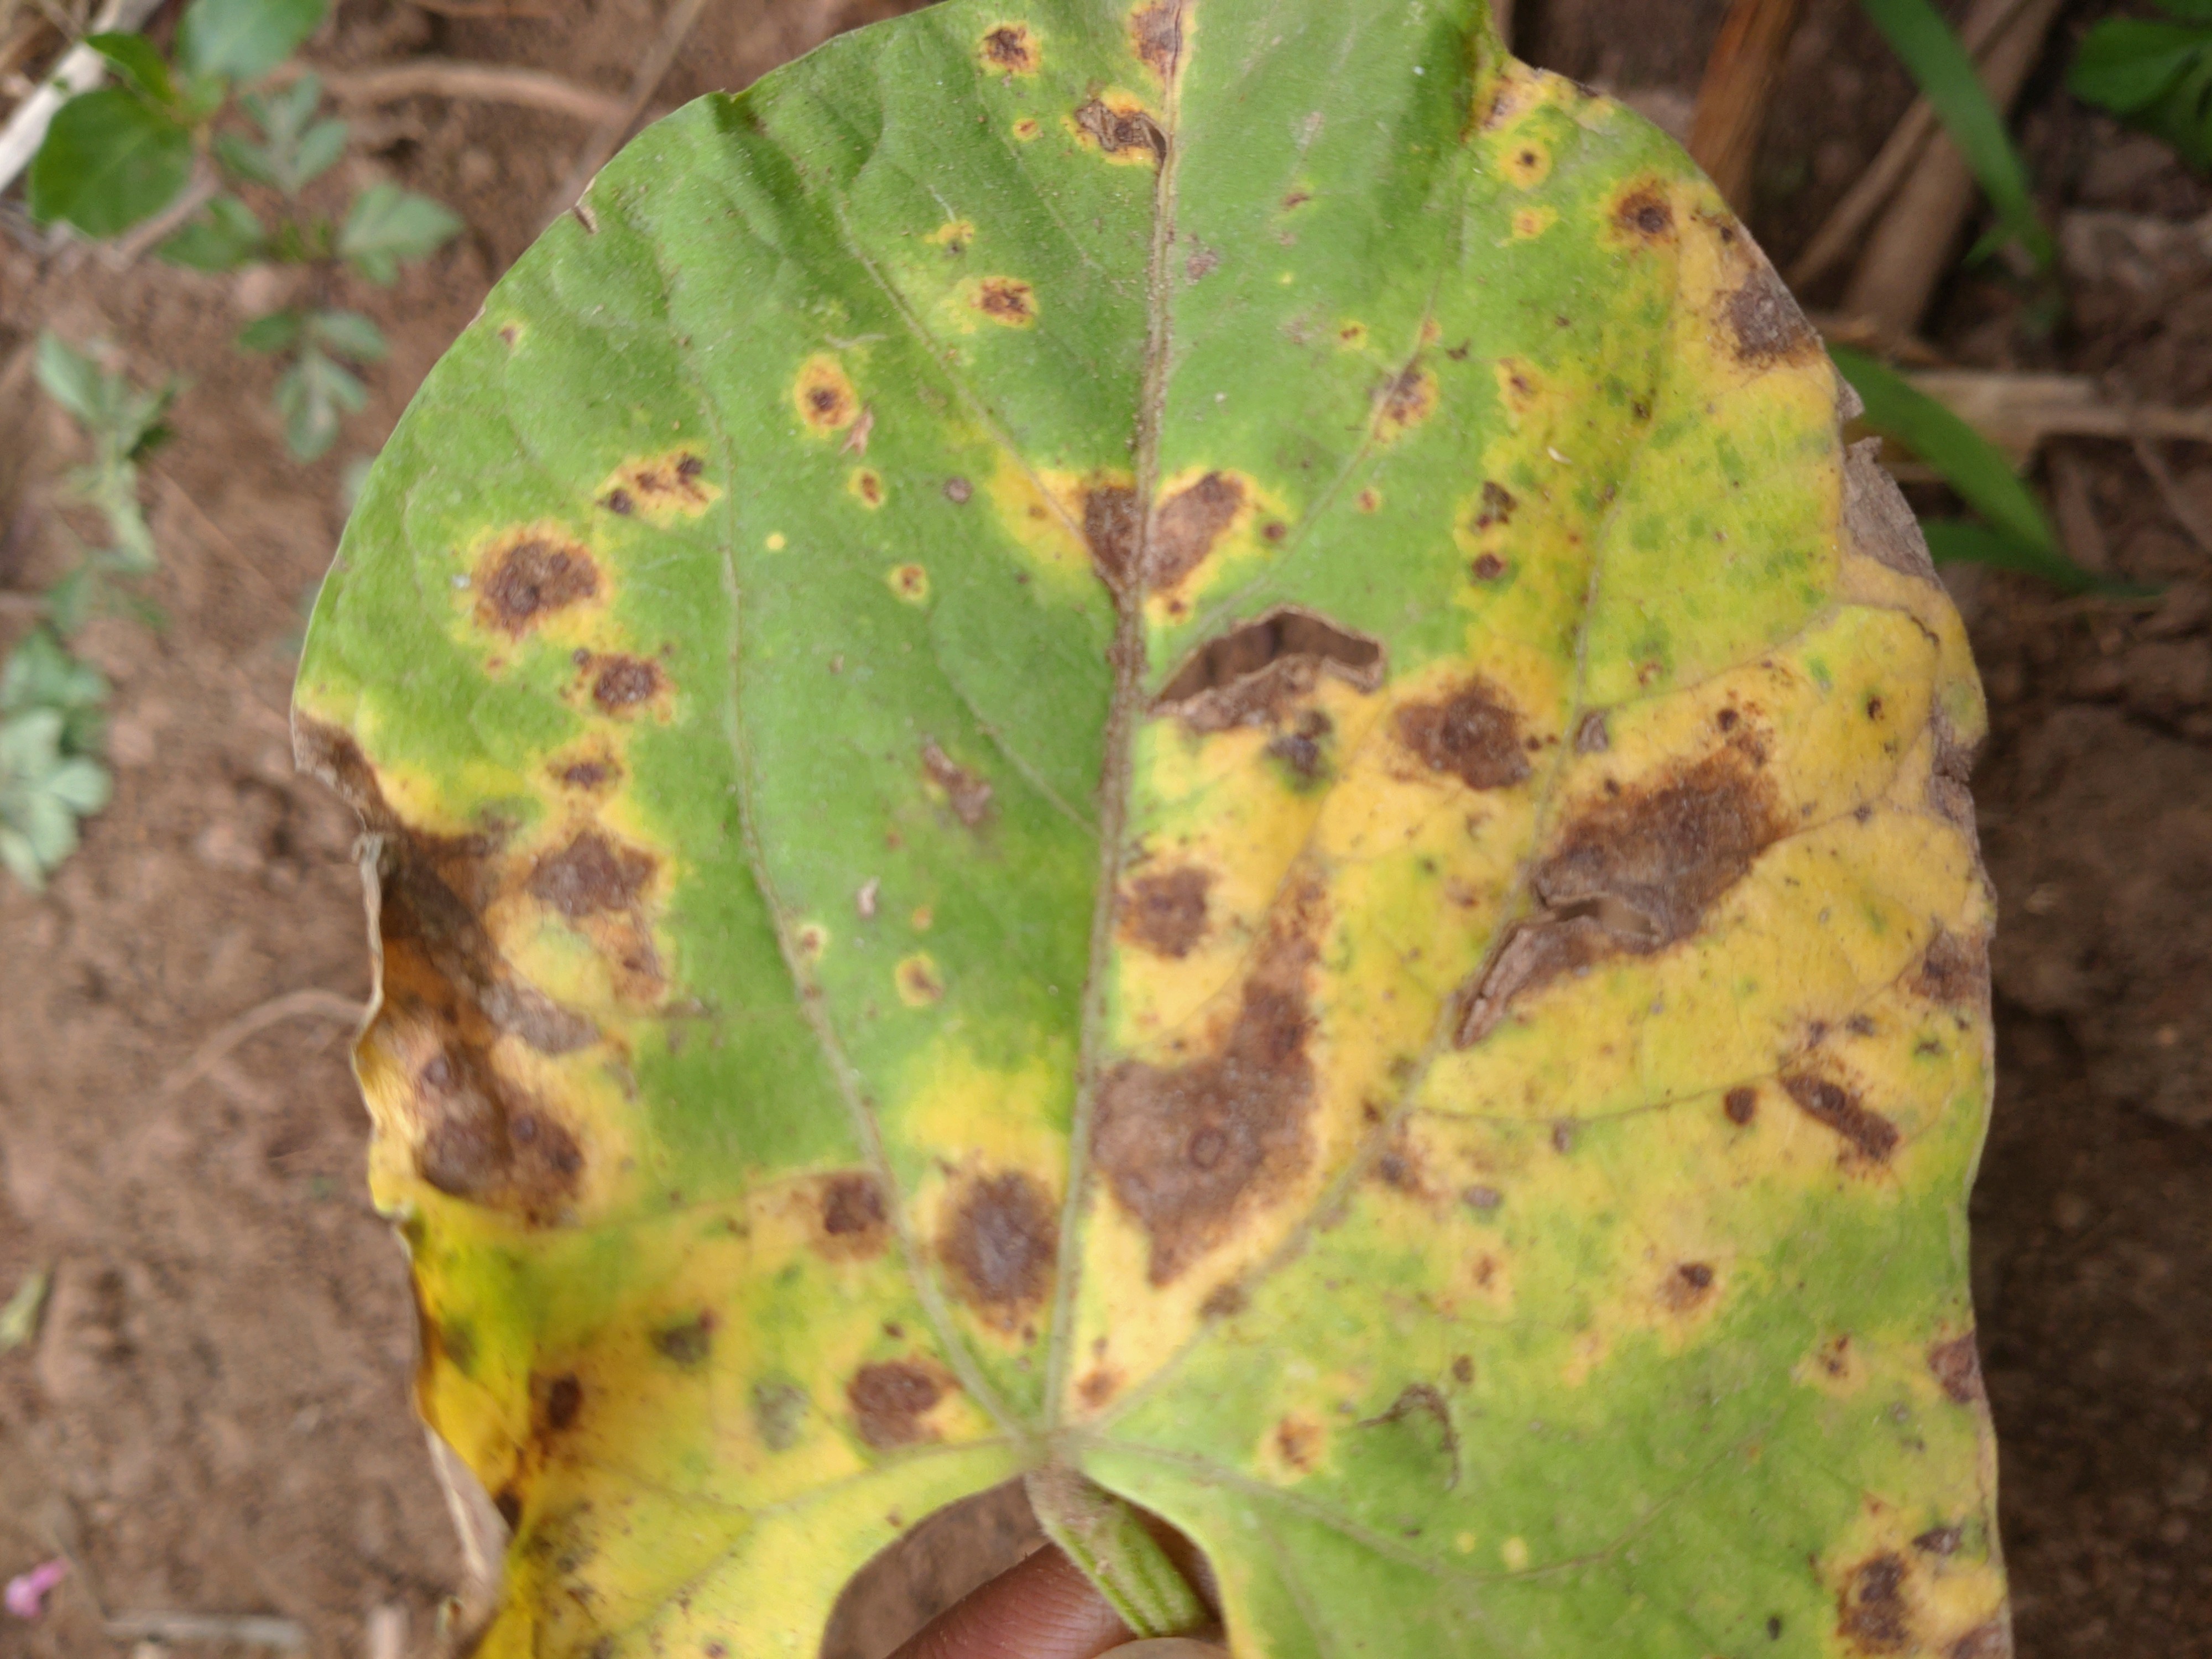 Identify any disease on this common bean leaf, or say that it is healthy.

rust
